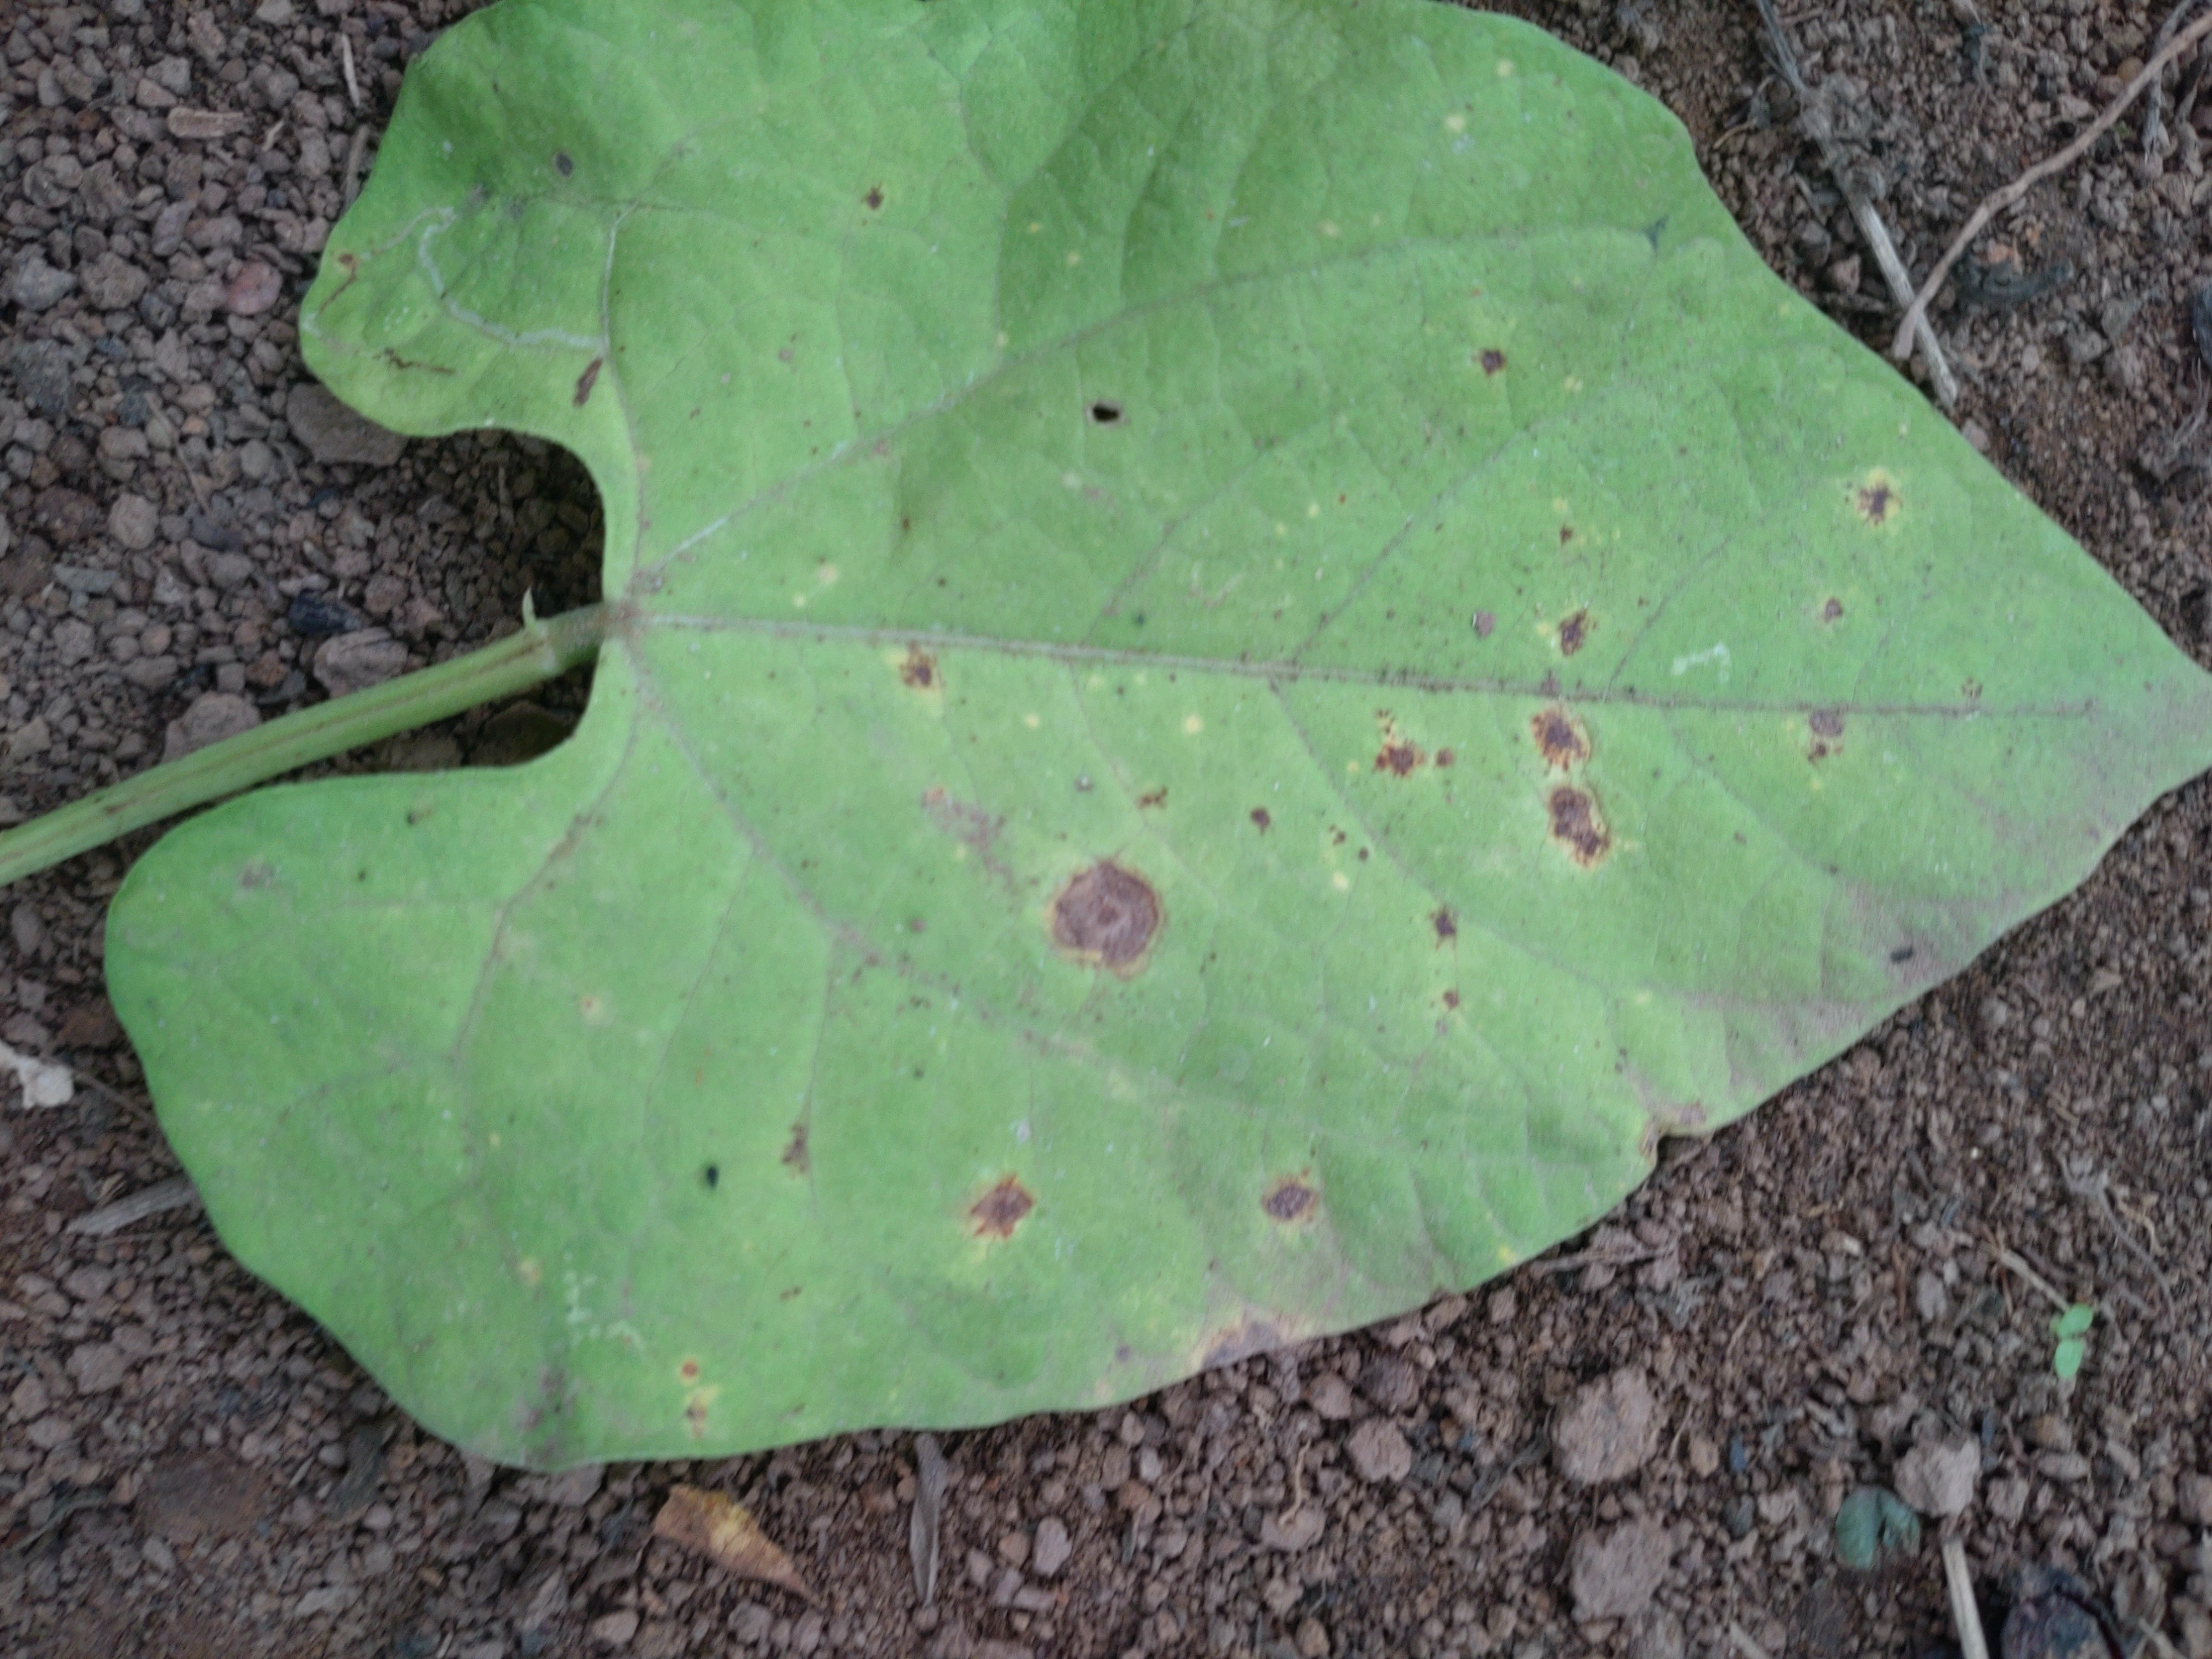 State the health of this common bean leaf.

rust
